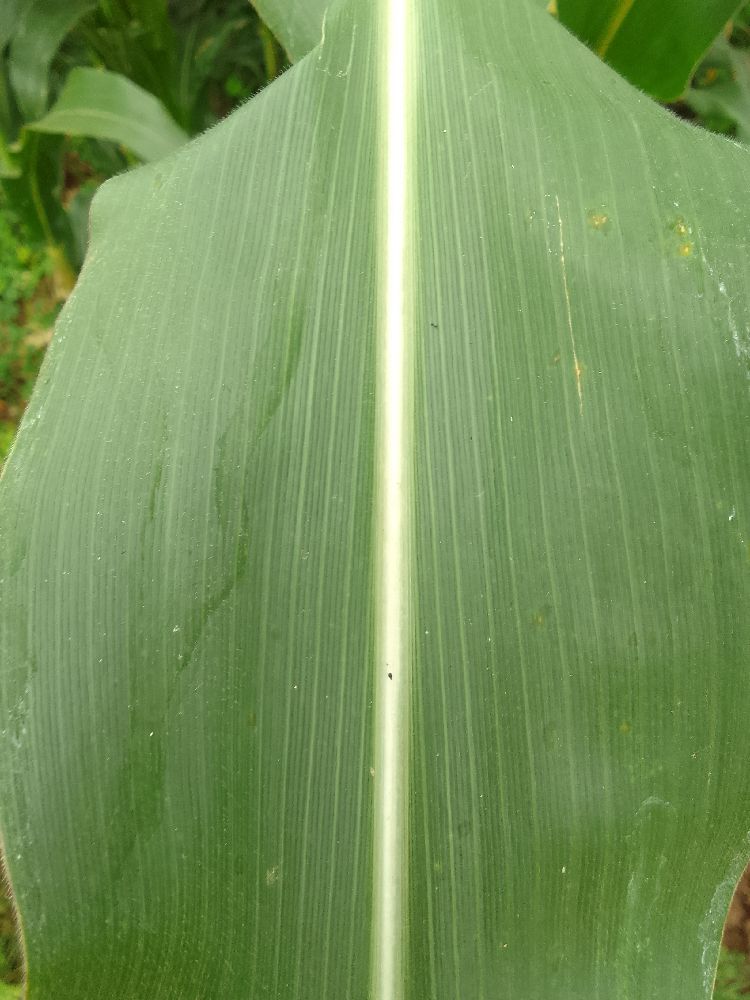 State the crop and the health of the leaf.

maize, healthy
